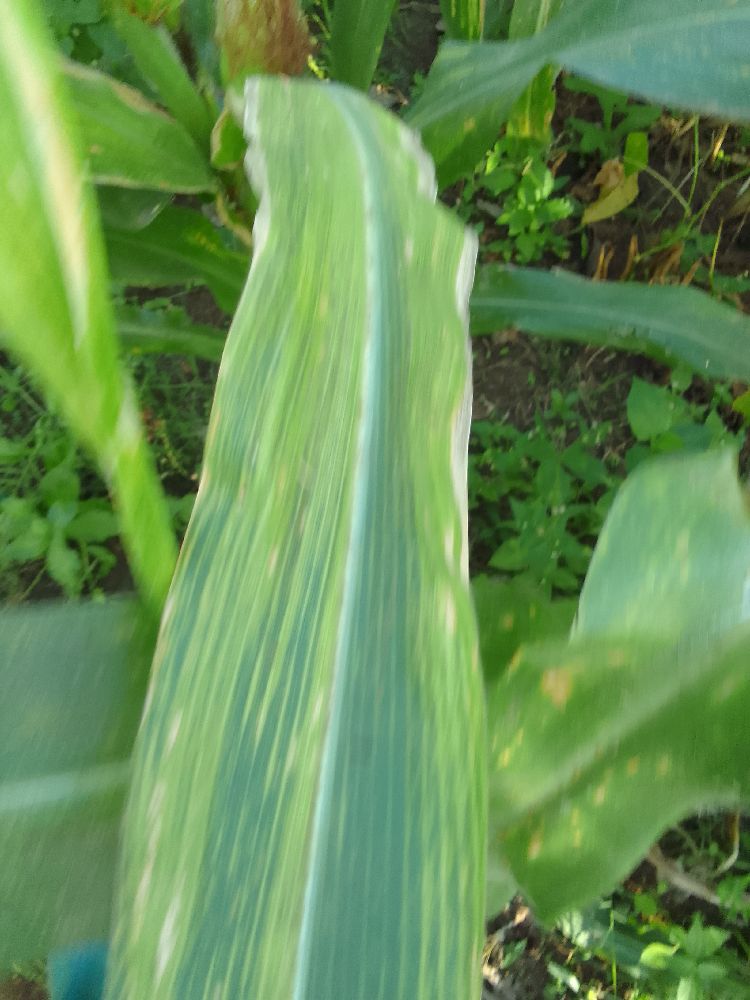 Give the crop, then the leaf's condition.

maize, maize lethal necrosis
